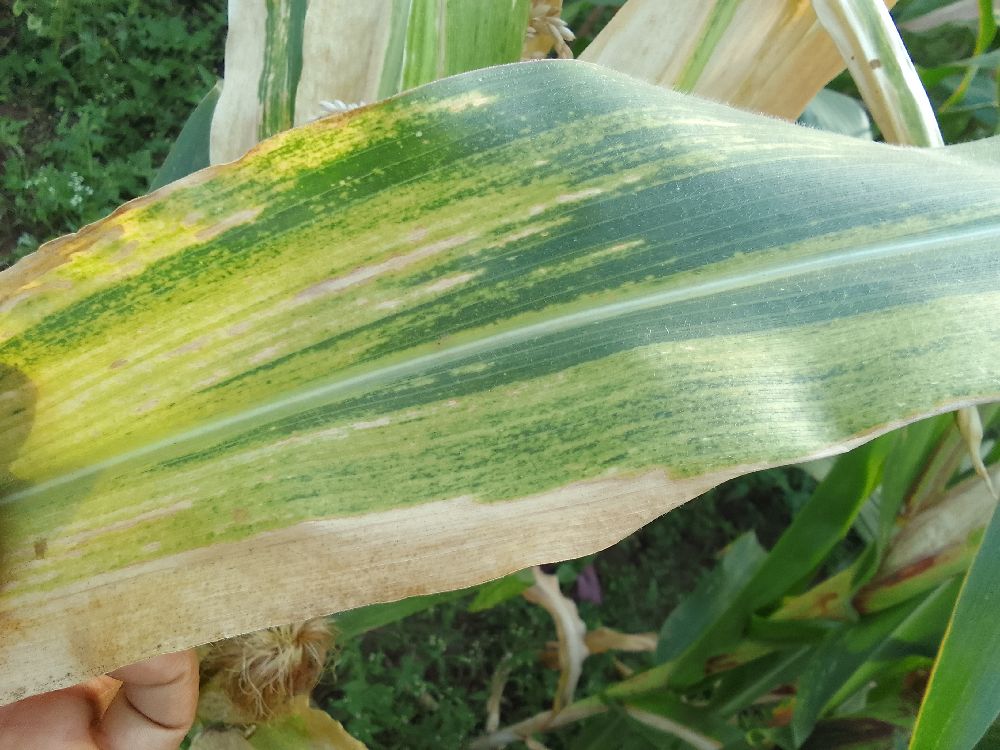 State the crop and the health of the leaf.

maize, maize lethal necrosis
